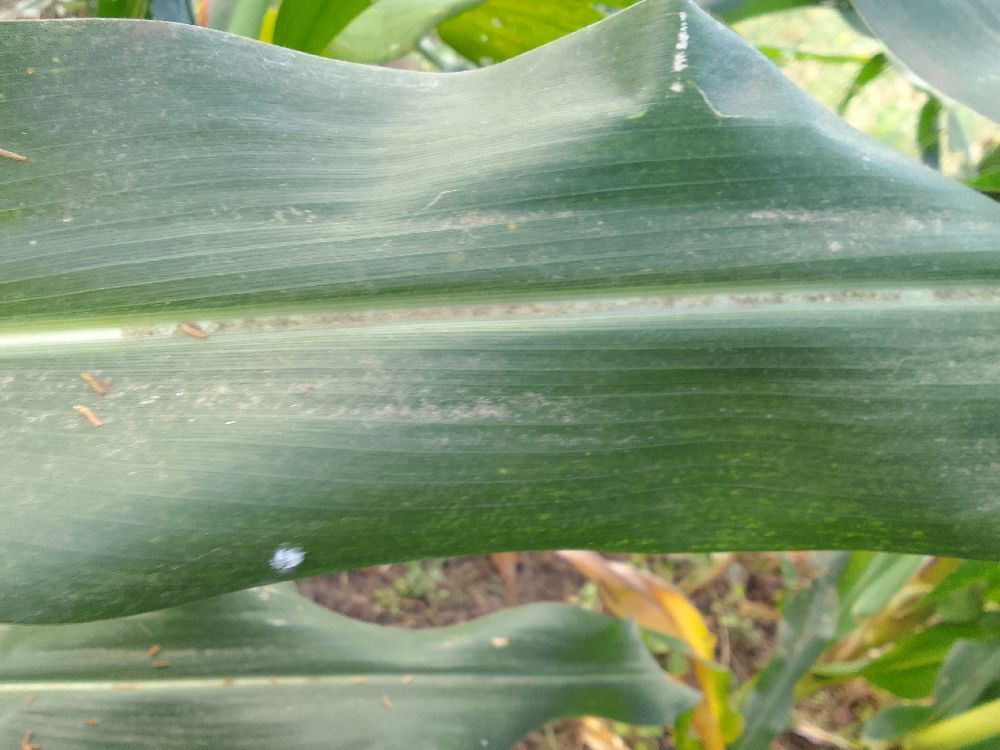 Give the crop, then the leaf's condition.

maize, healthy
